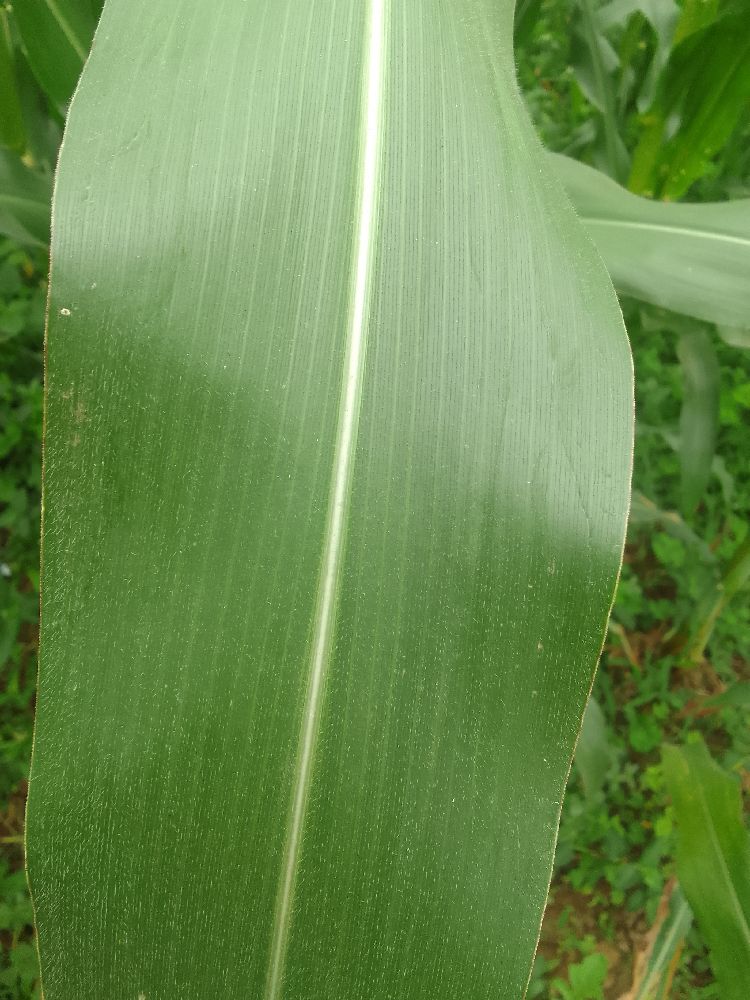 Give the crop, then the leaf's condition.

maize, healthy
